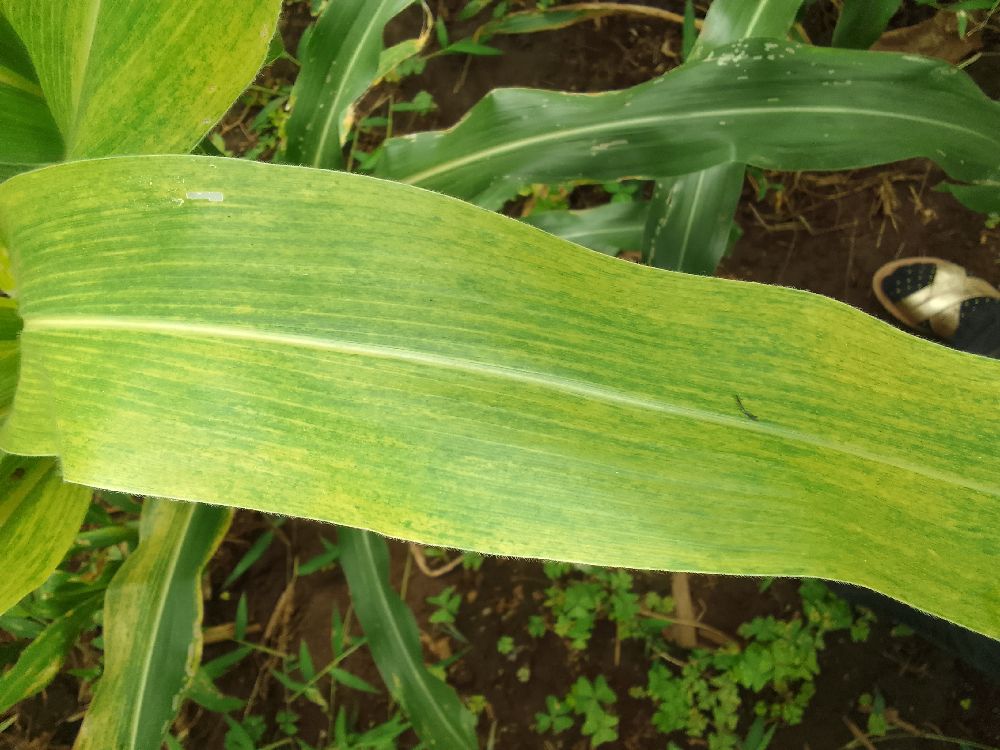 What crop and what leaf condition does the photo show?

maize, maize lethal necrosis
